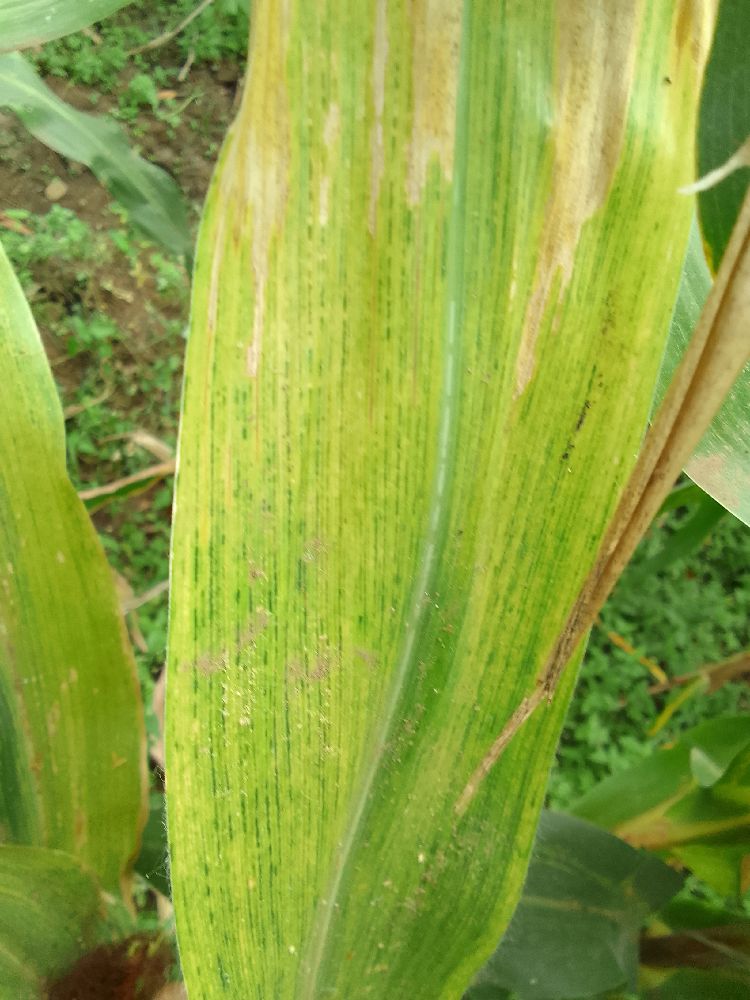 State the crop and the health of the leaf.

maize, maize lethal necrosis
